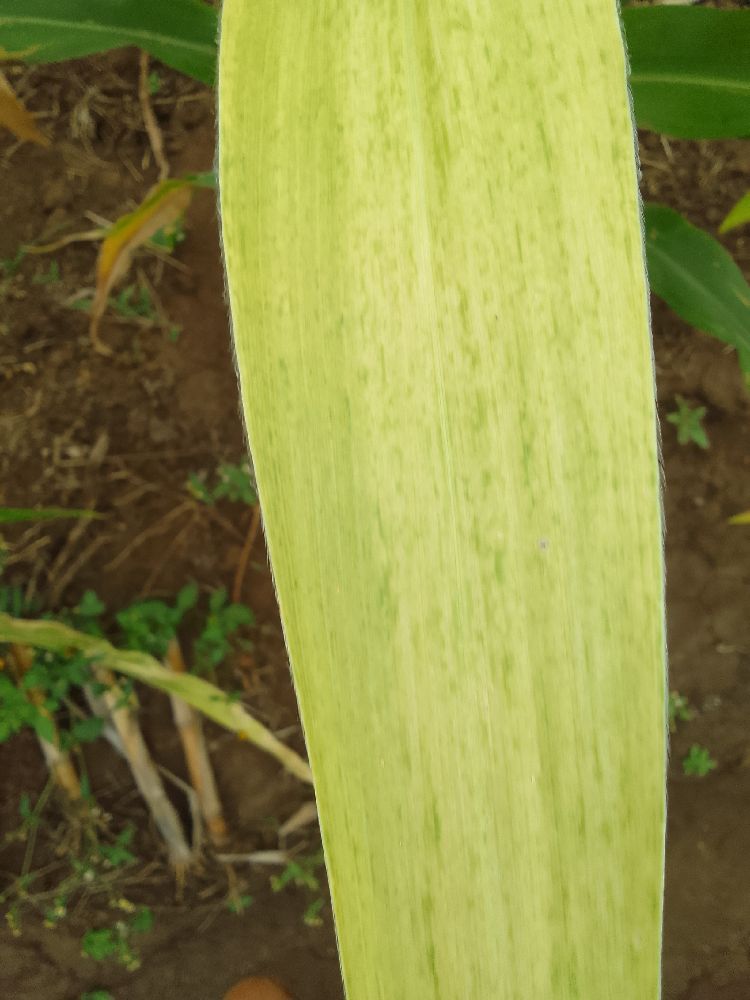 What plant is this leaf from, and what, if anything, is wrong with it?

maize, maize lethal necrosis
